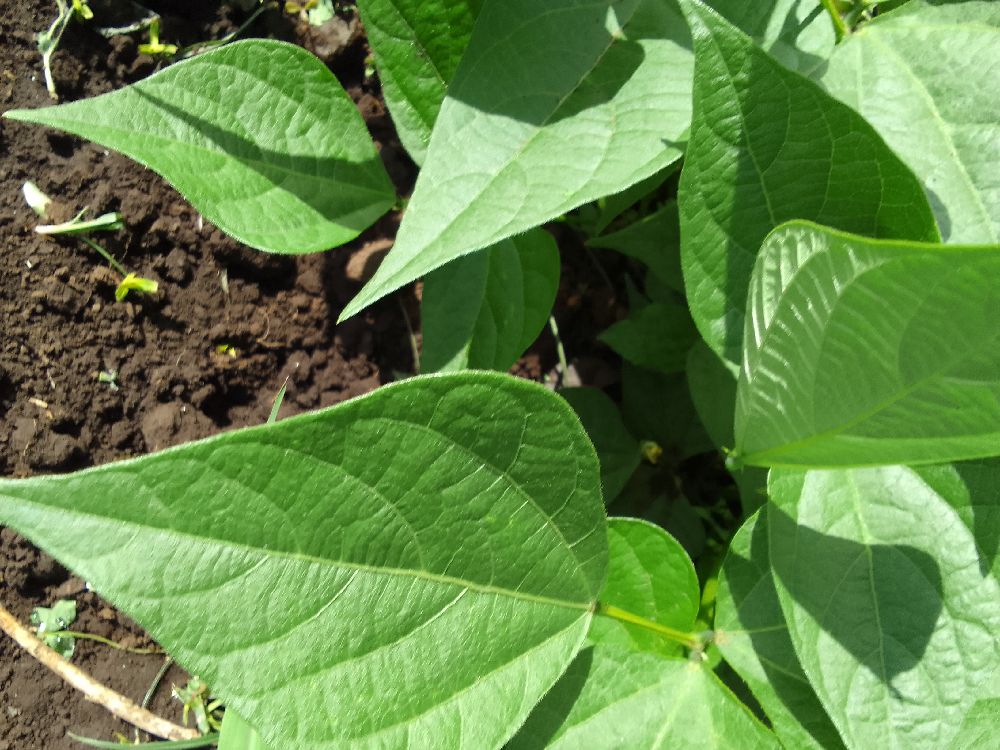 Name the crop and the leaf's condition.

common bean, healthy
